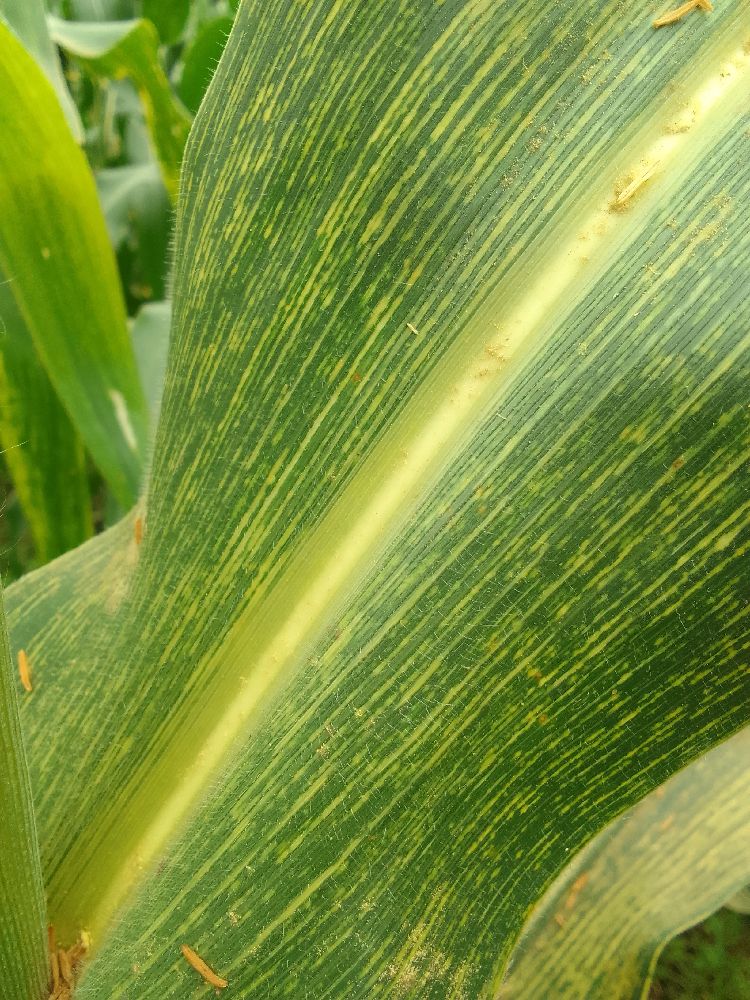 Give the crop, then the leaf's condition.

maize, maize streak virus
